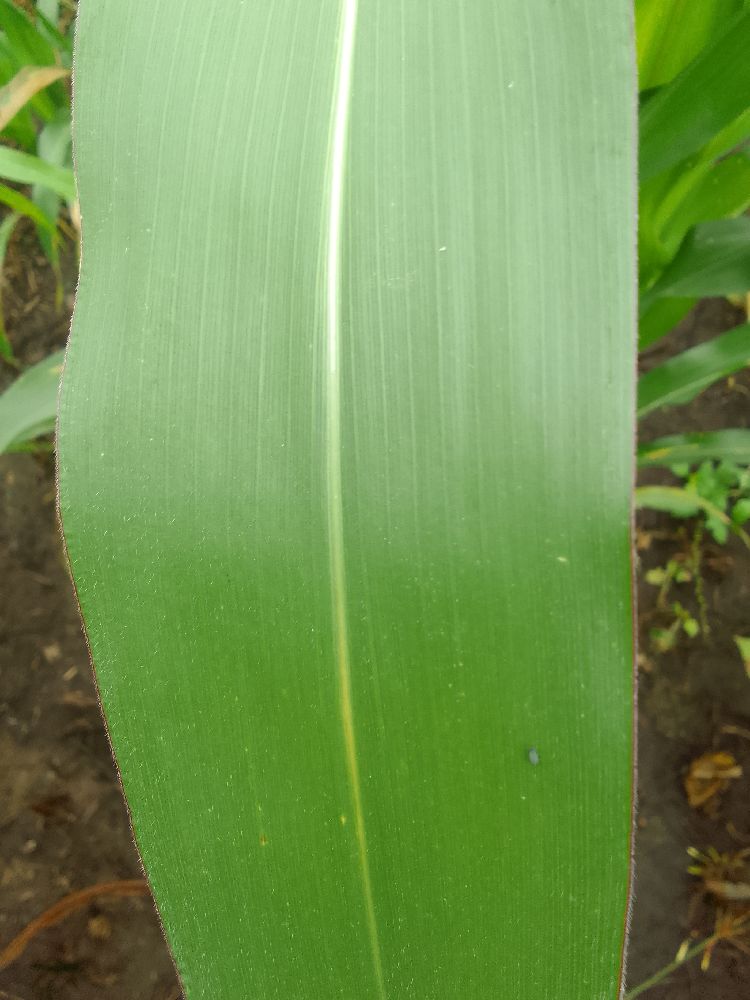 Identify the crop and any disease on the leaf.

maize, healthy
